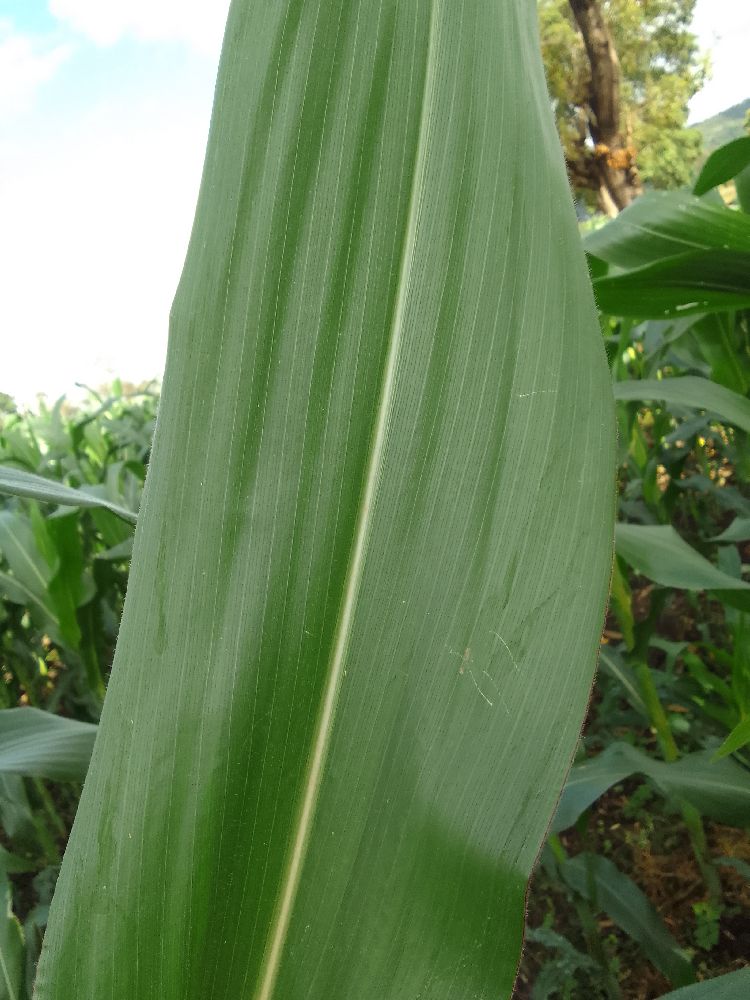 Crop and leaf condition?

maize, healthy
